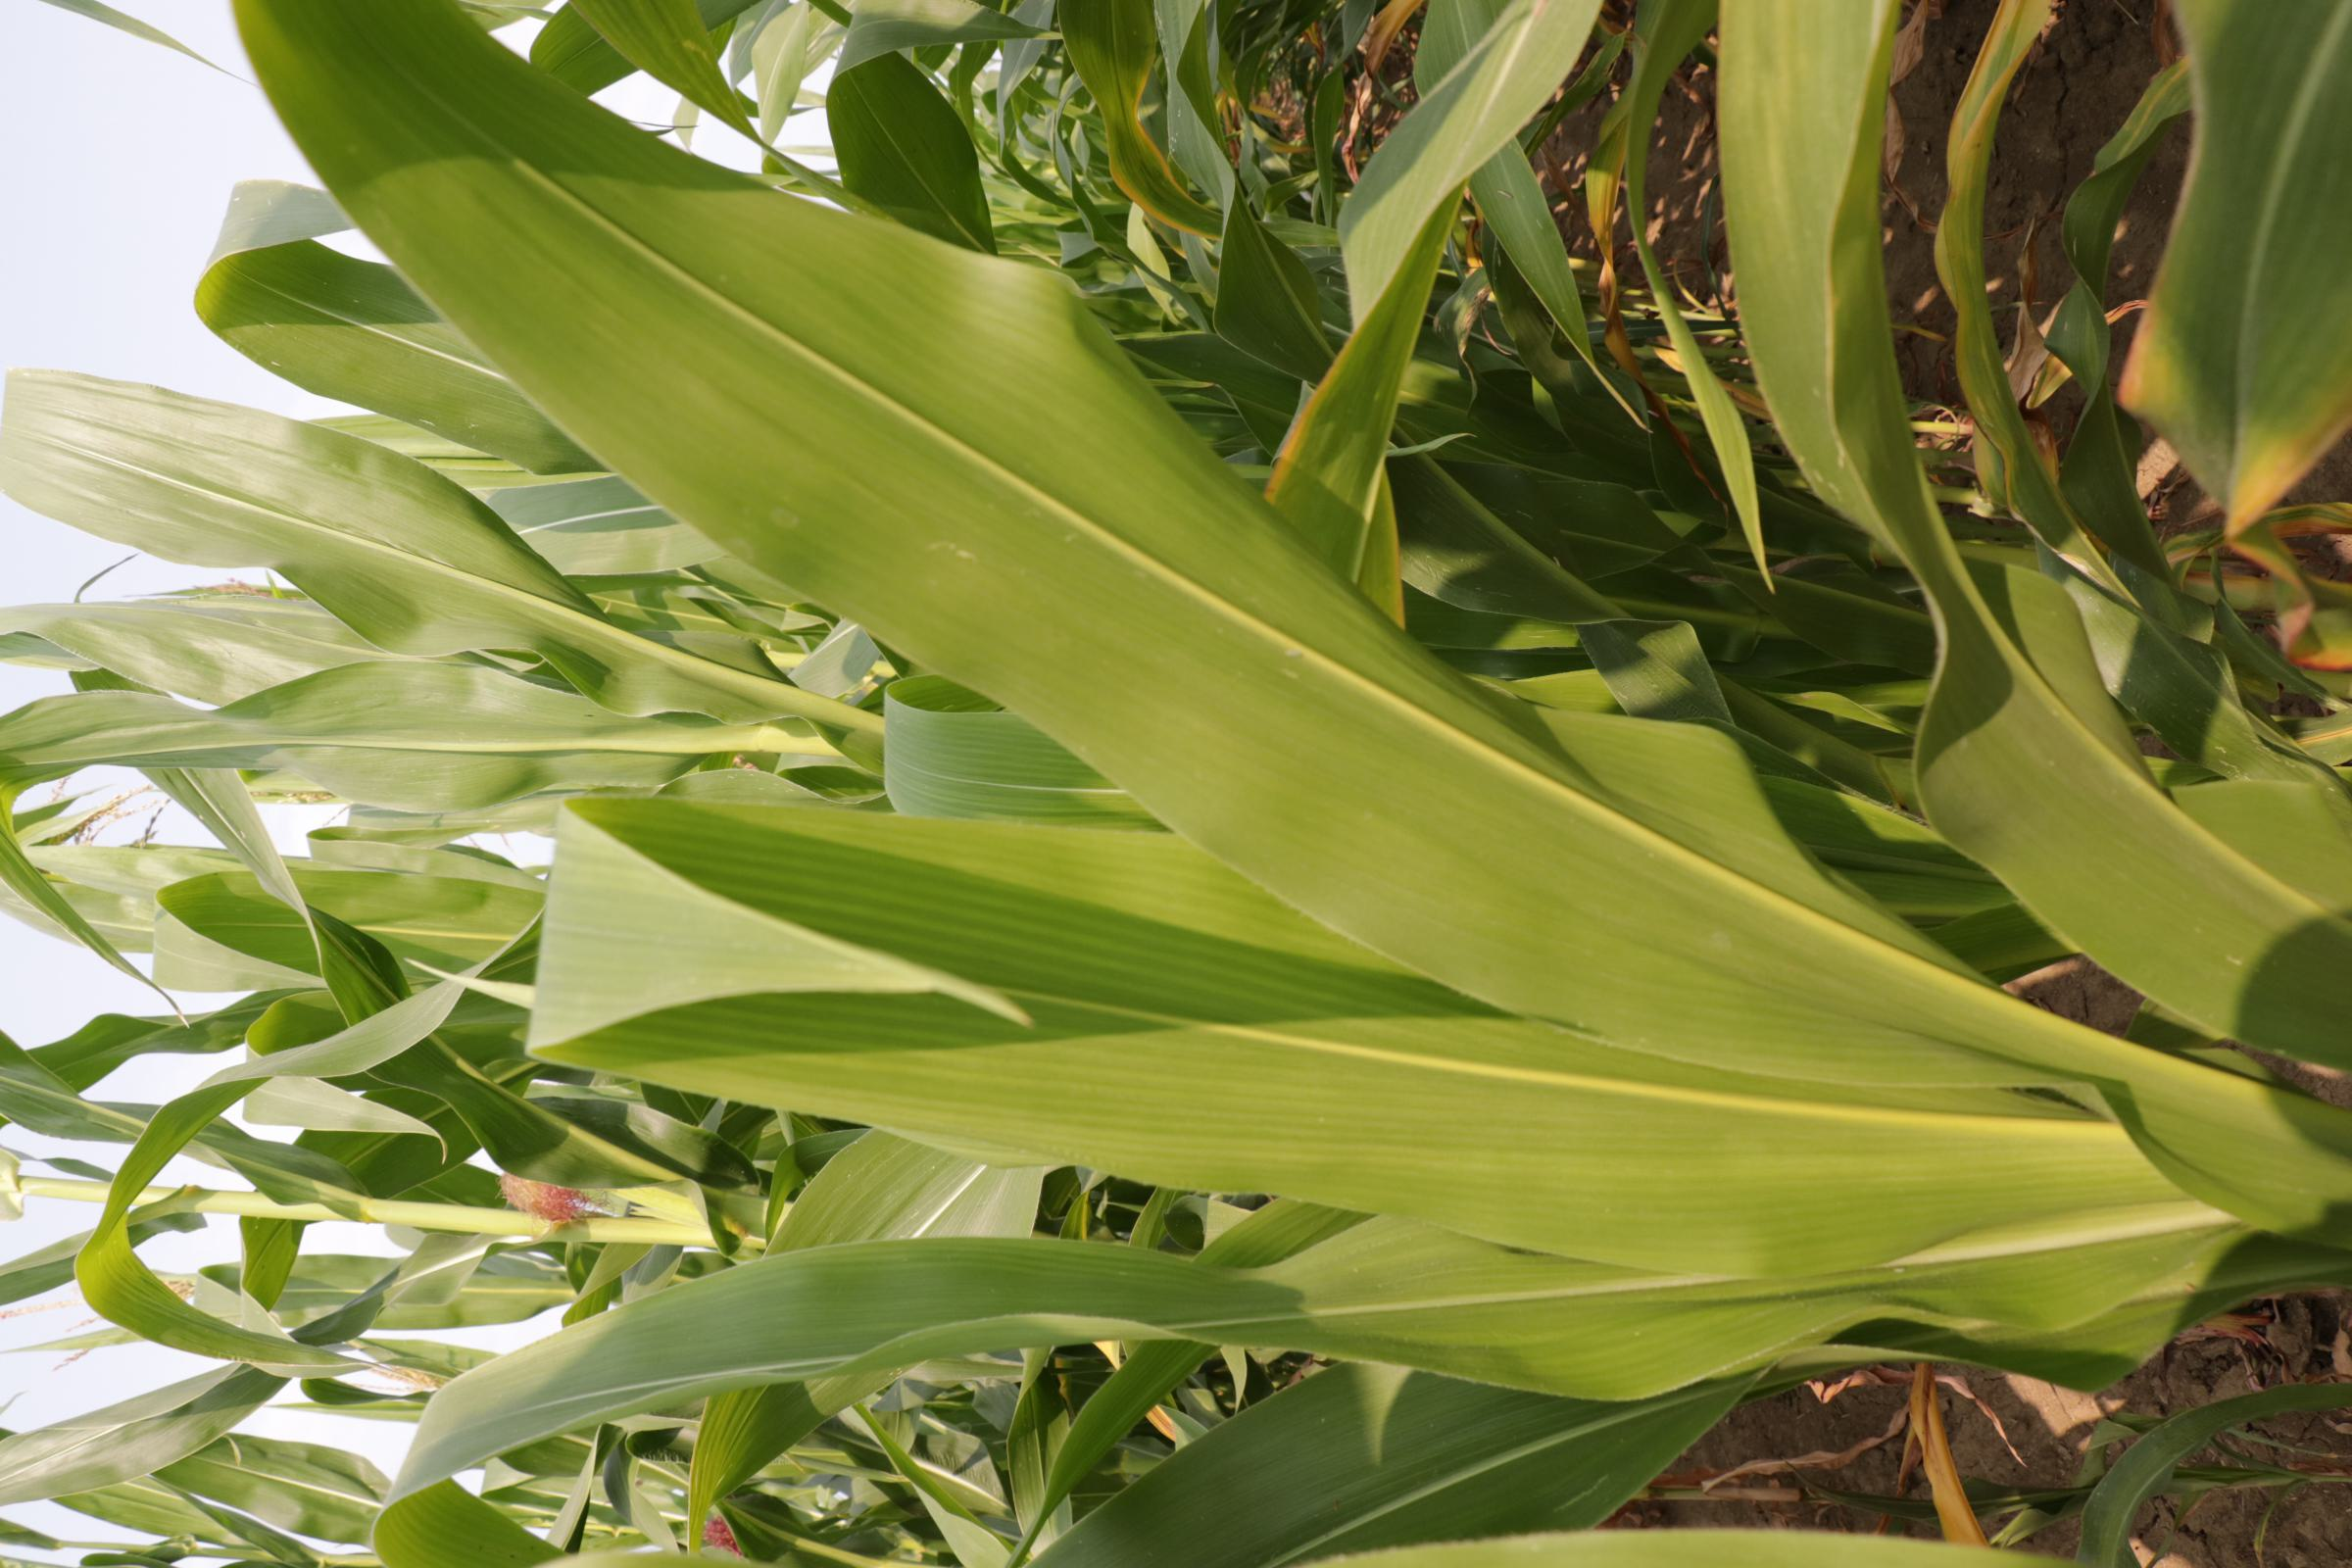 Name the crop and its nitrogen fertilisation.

maize, full nitrogen fertilisation
